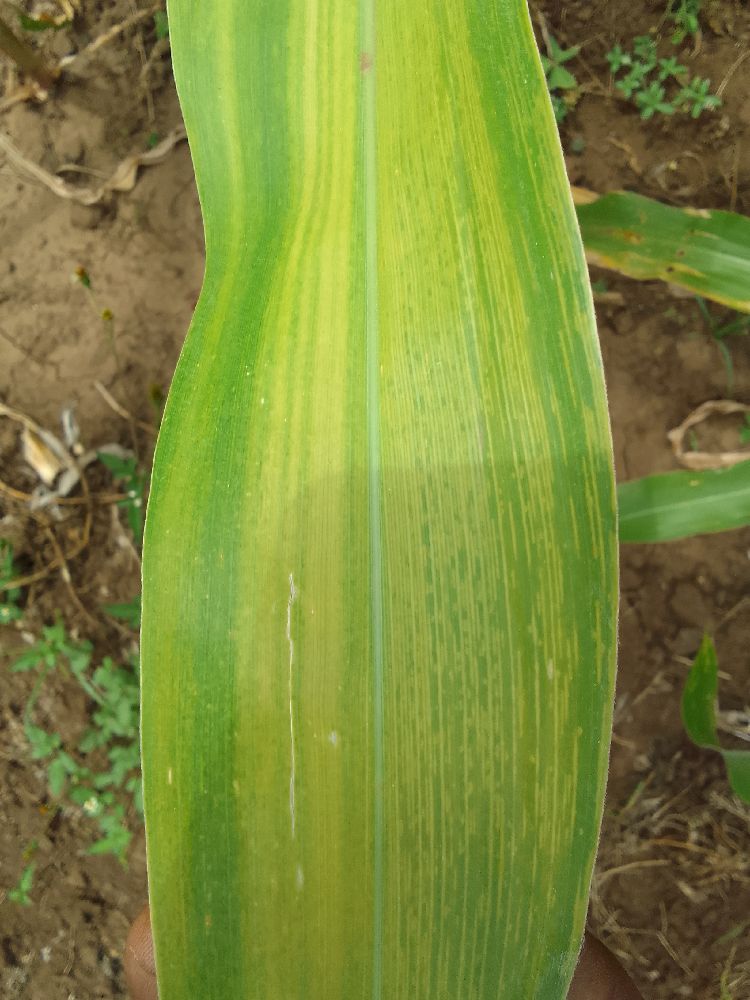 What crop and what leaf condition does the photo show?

maize, maize lethal necrosis
